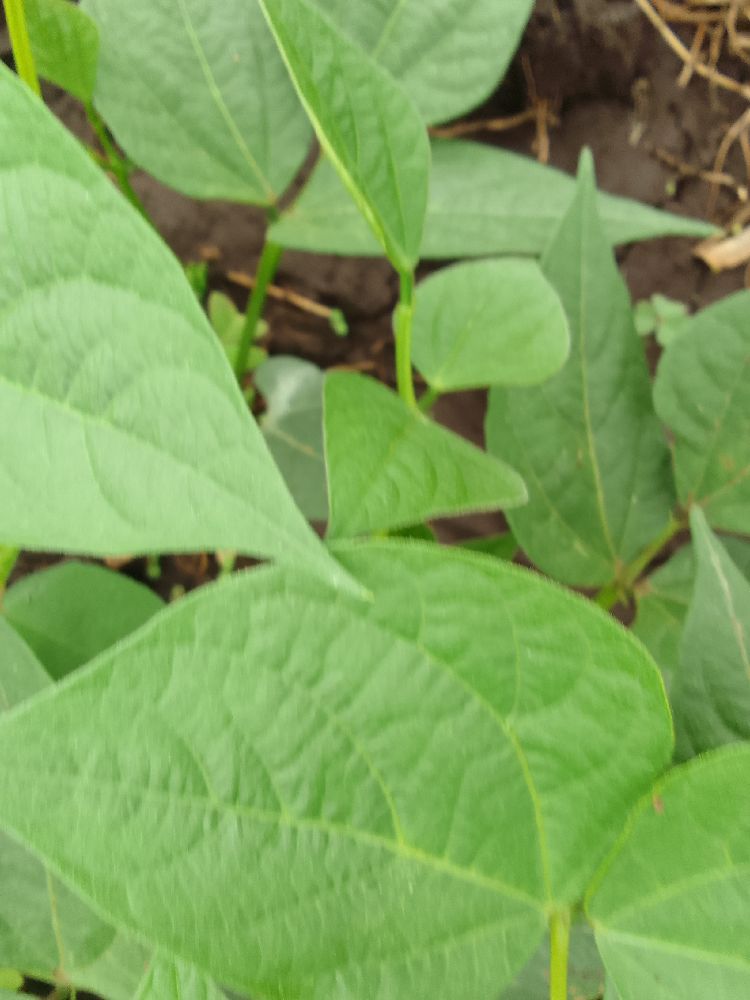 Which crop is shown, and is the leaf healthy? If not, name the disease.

common bean, healthy
